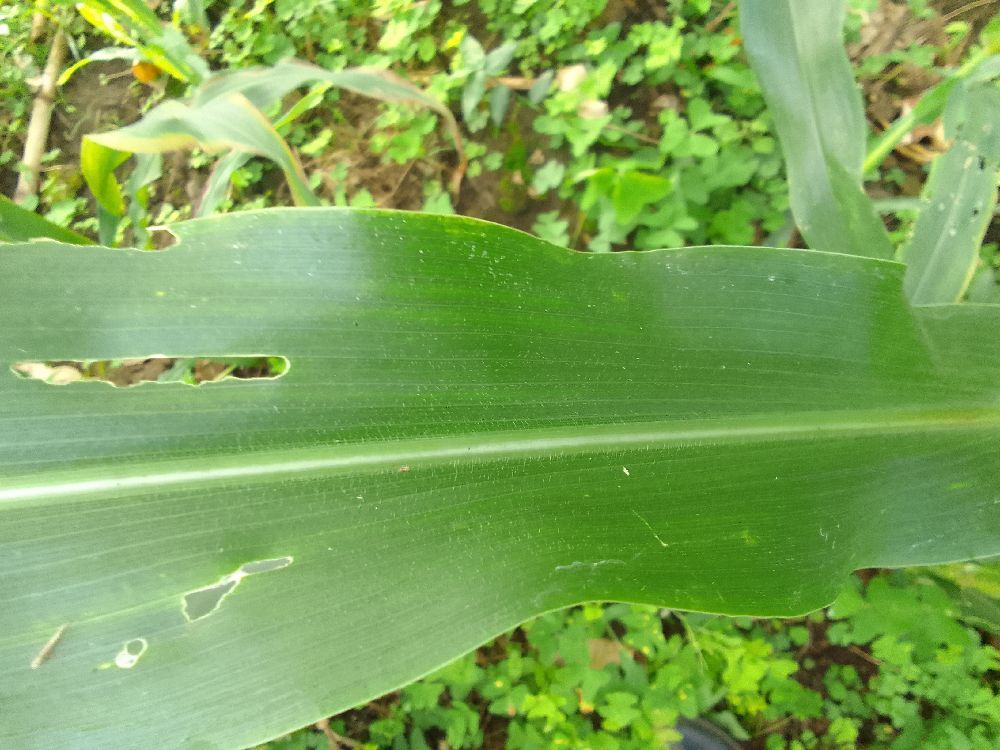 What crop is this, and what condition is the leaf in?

maize, healthy
